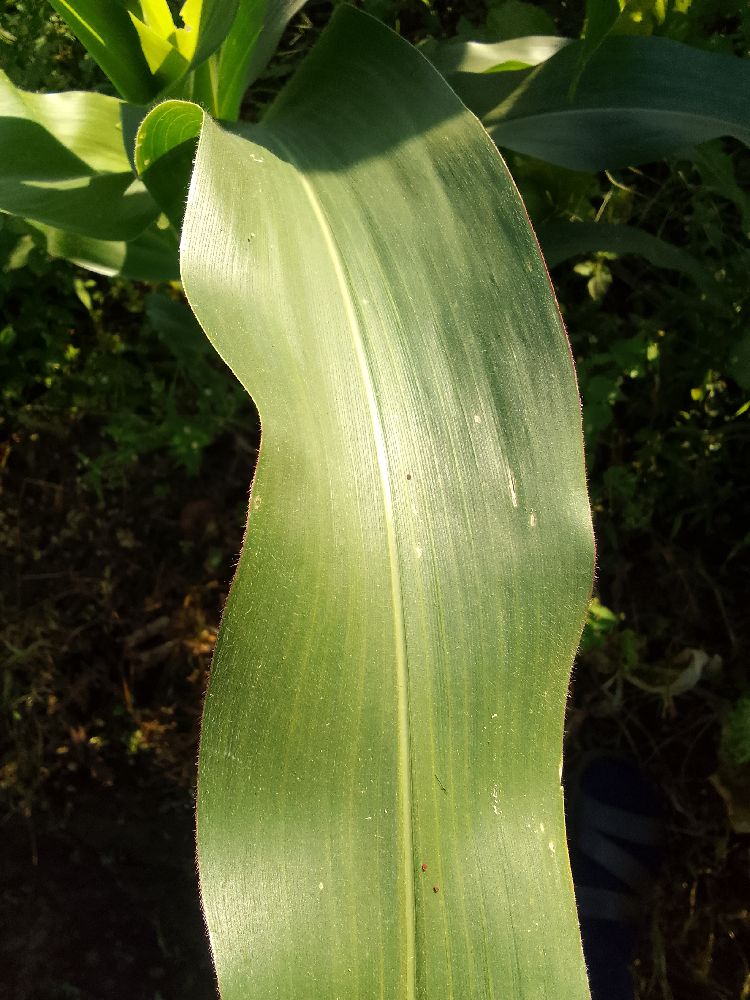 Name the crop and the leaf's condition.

maize, healthy
